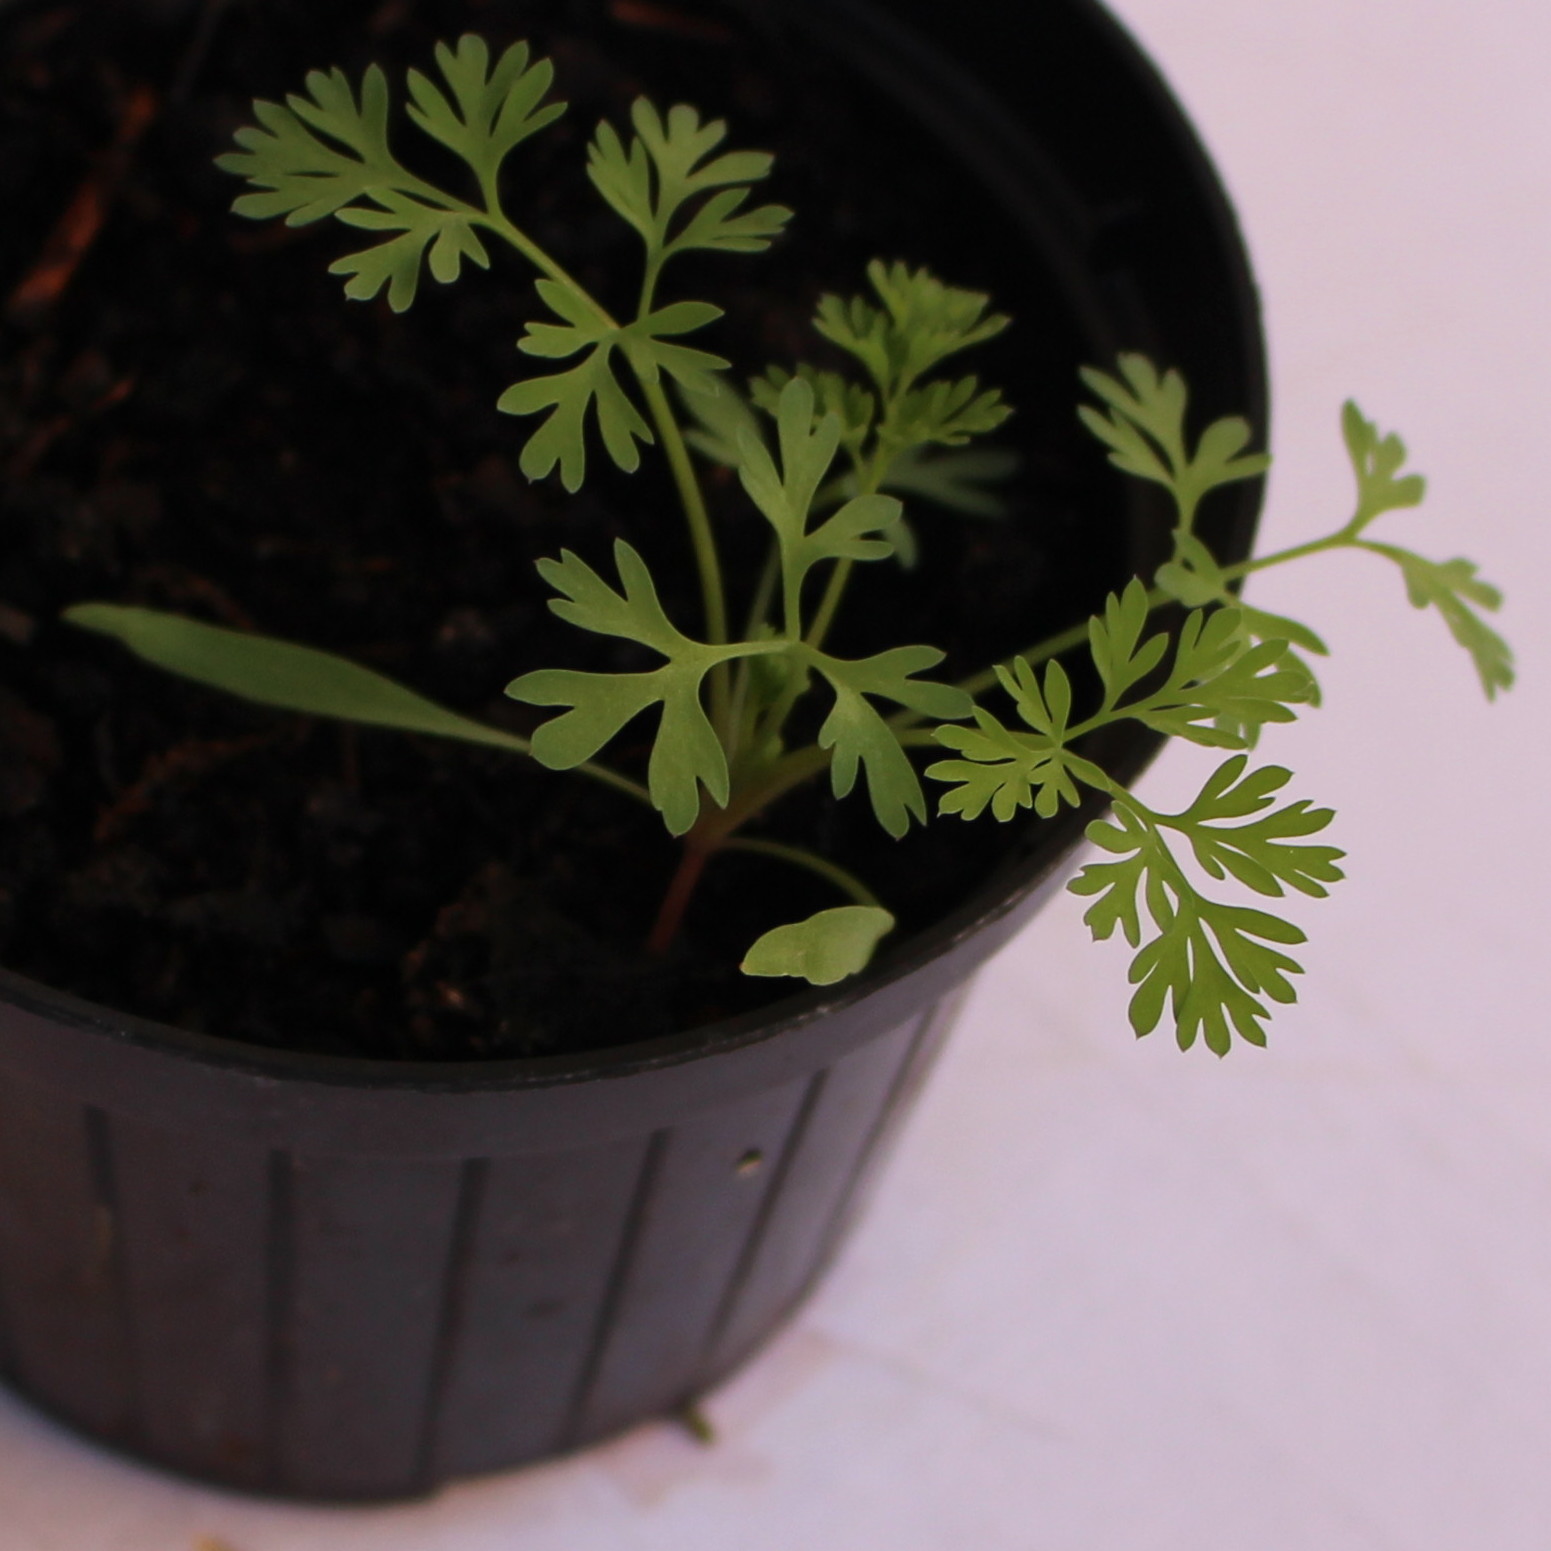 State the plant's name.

Fumaria officinalis
